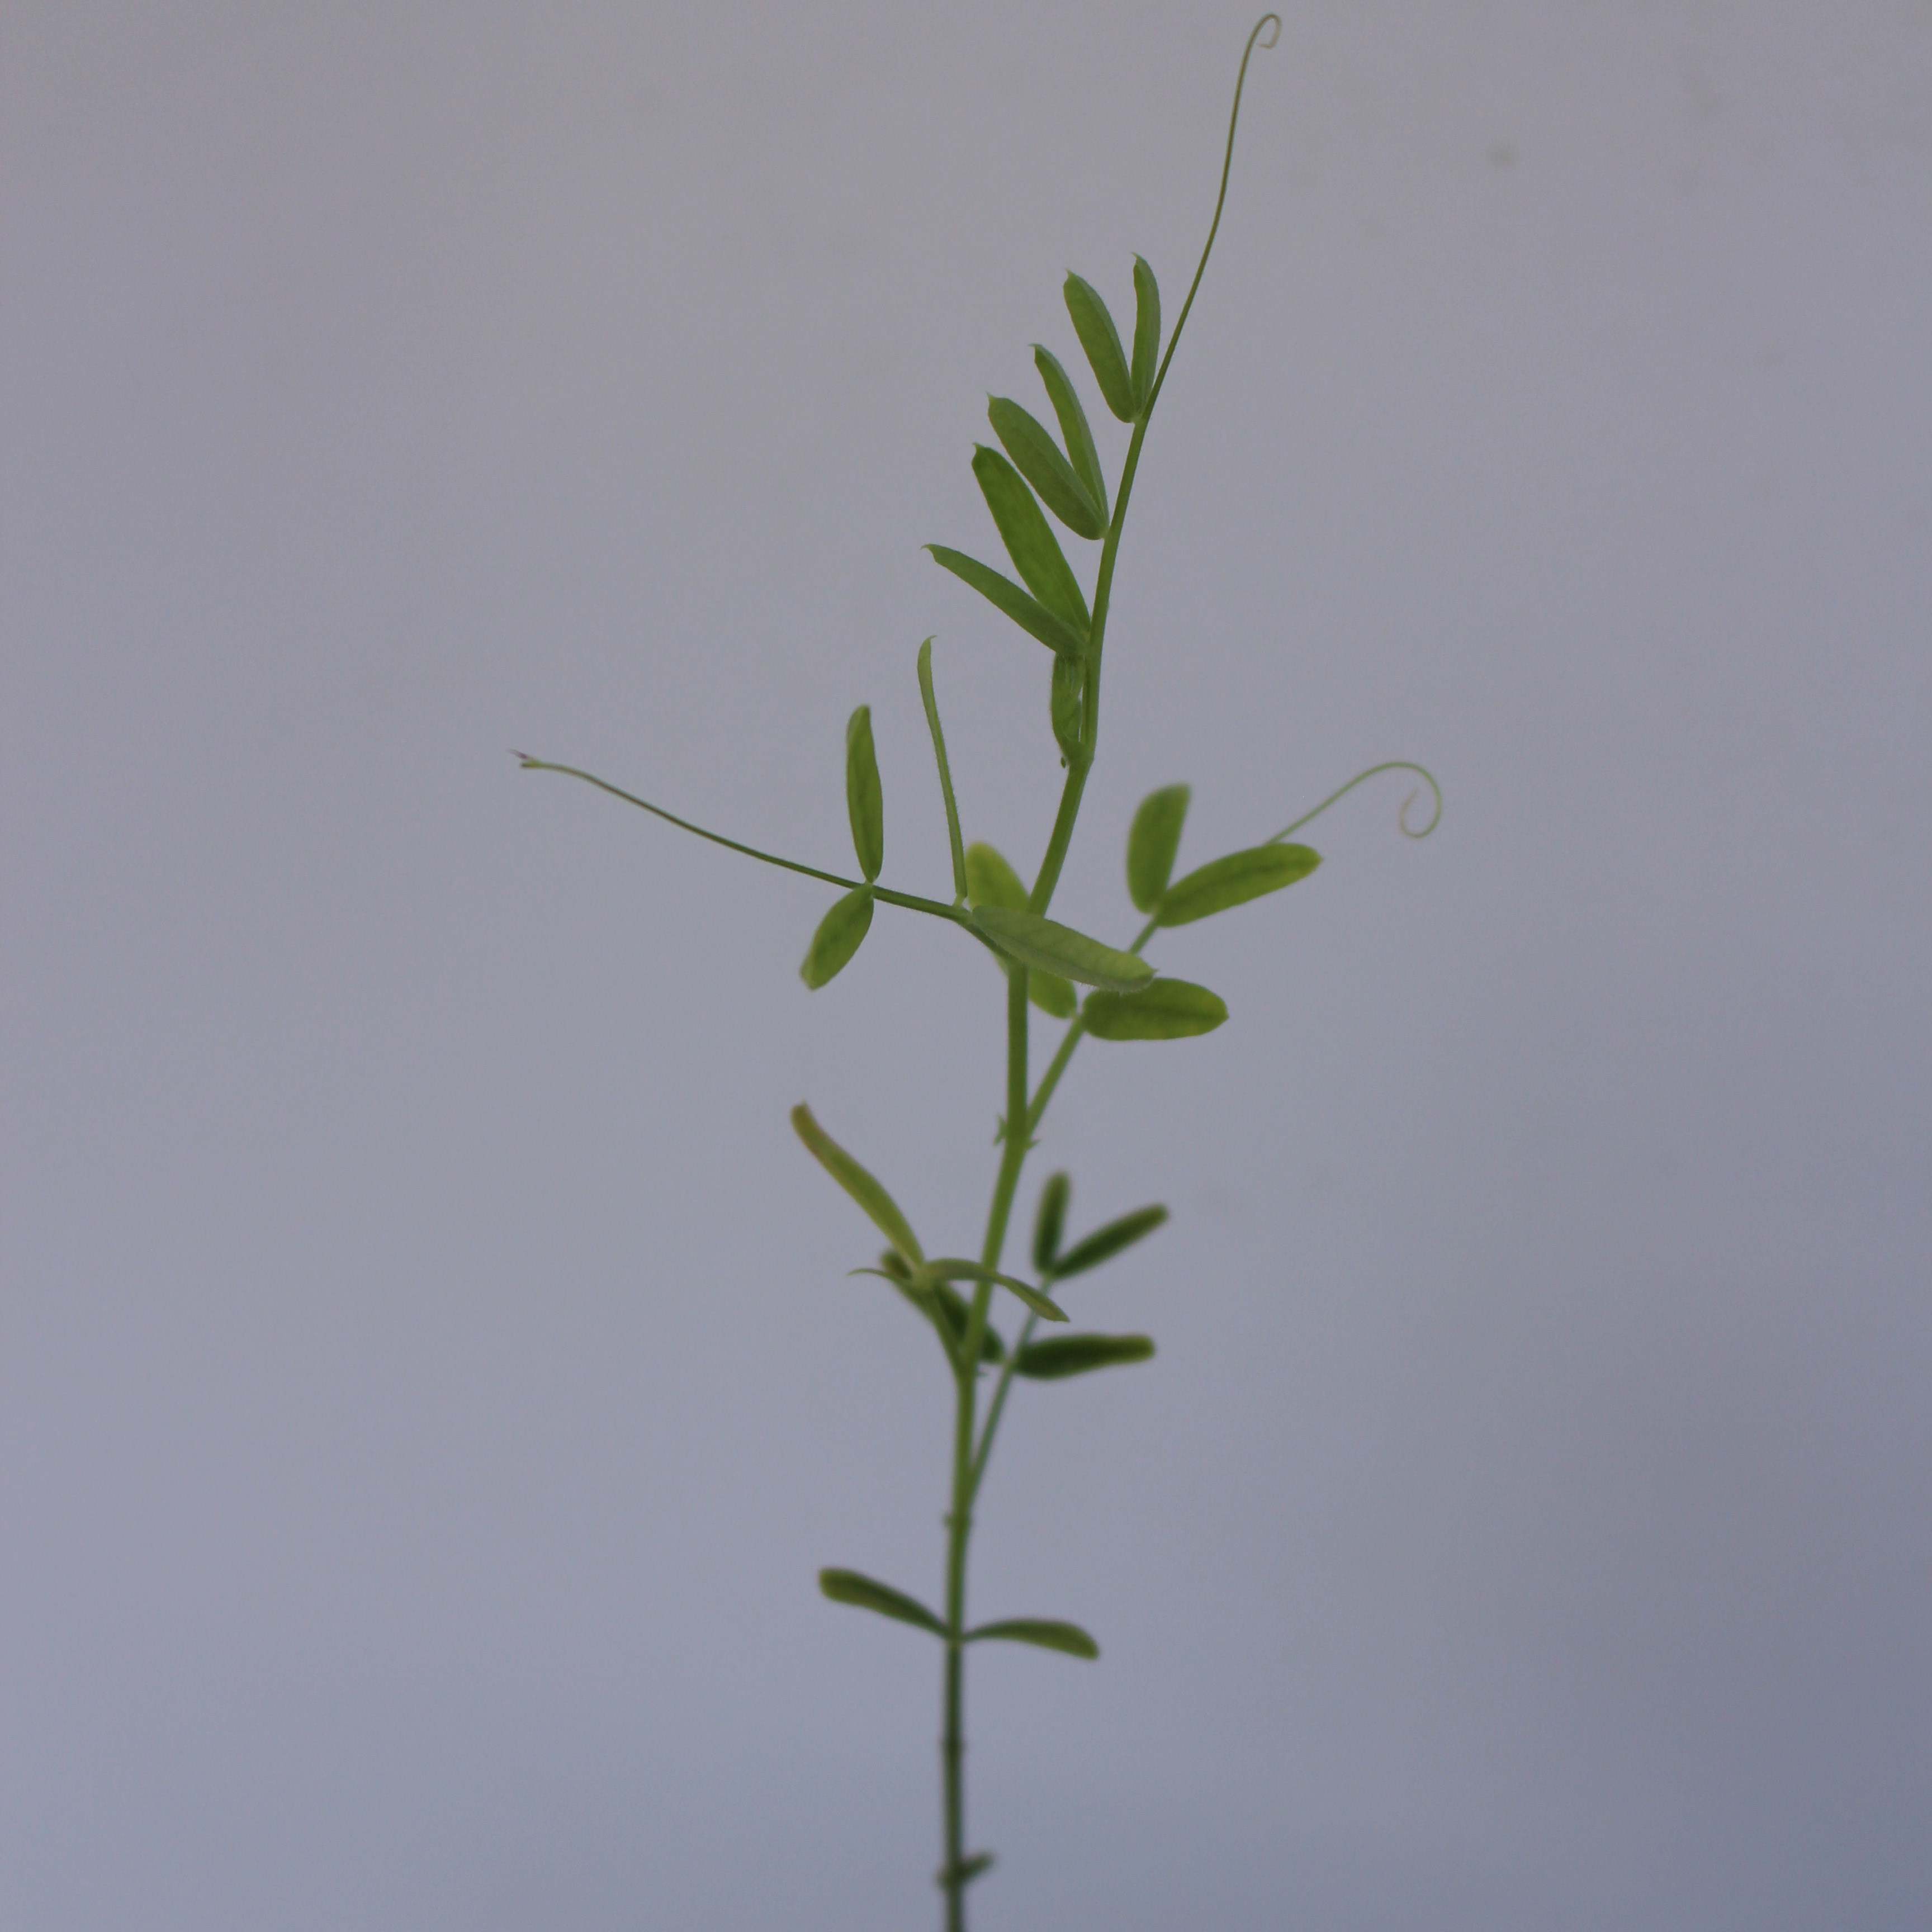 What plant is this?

Vicia sativa
